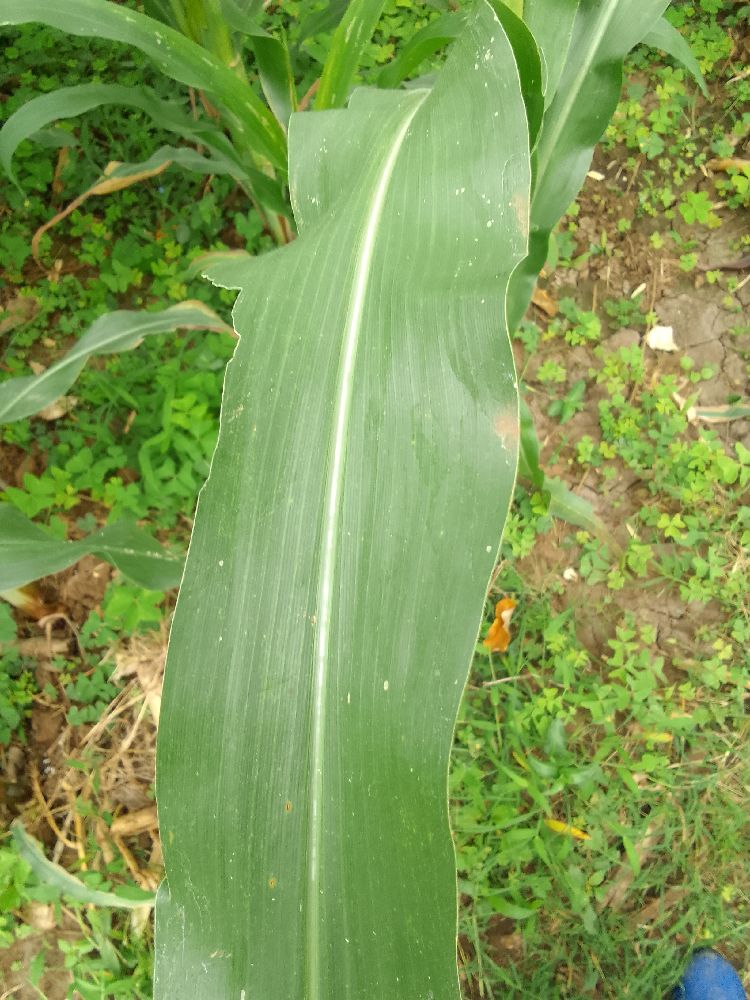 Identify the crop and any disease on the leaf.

maize, healthy
